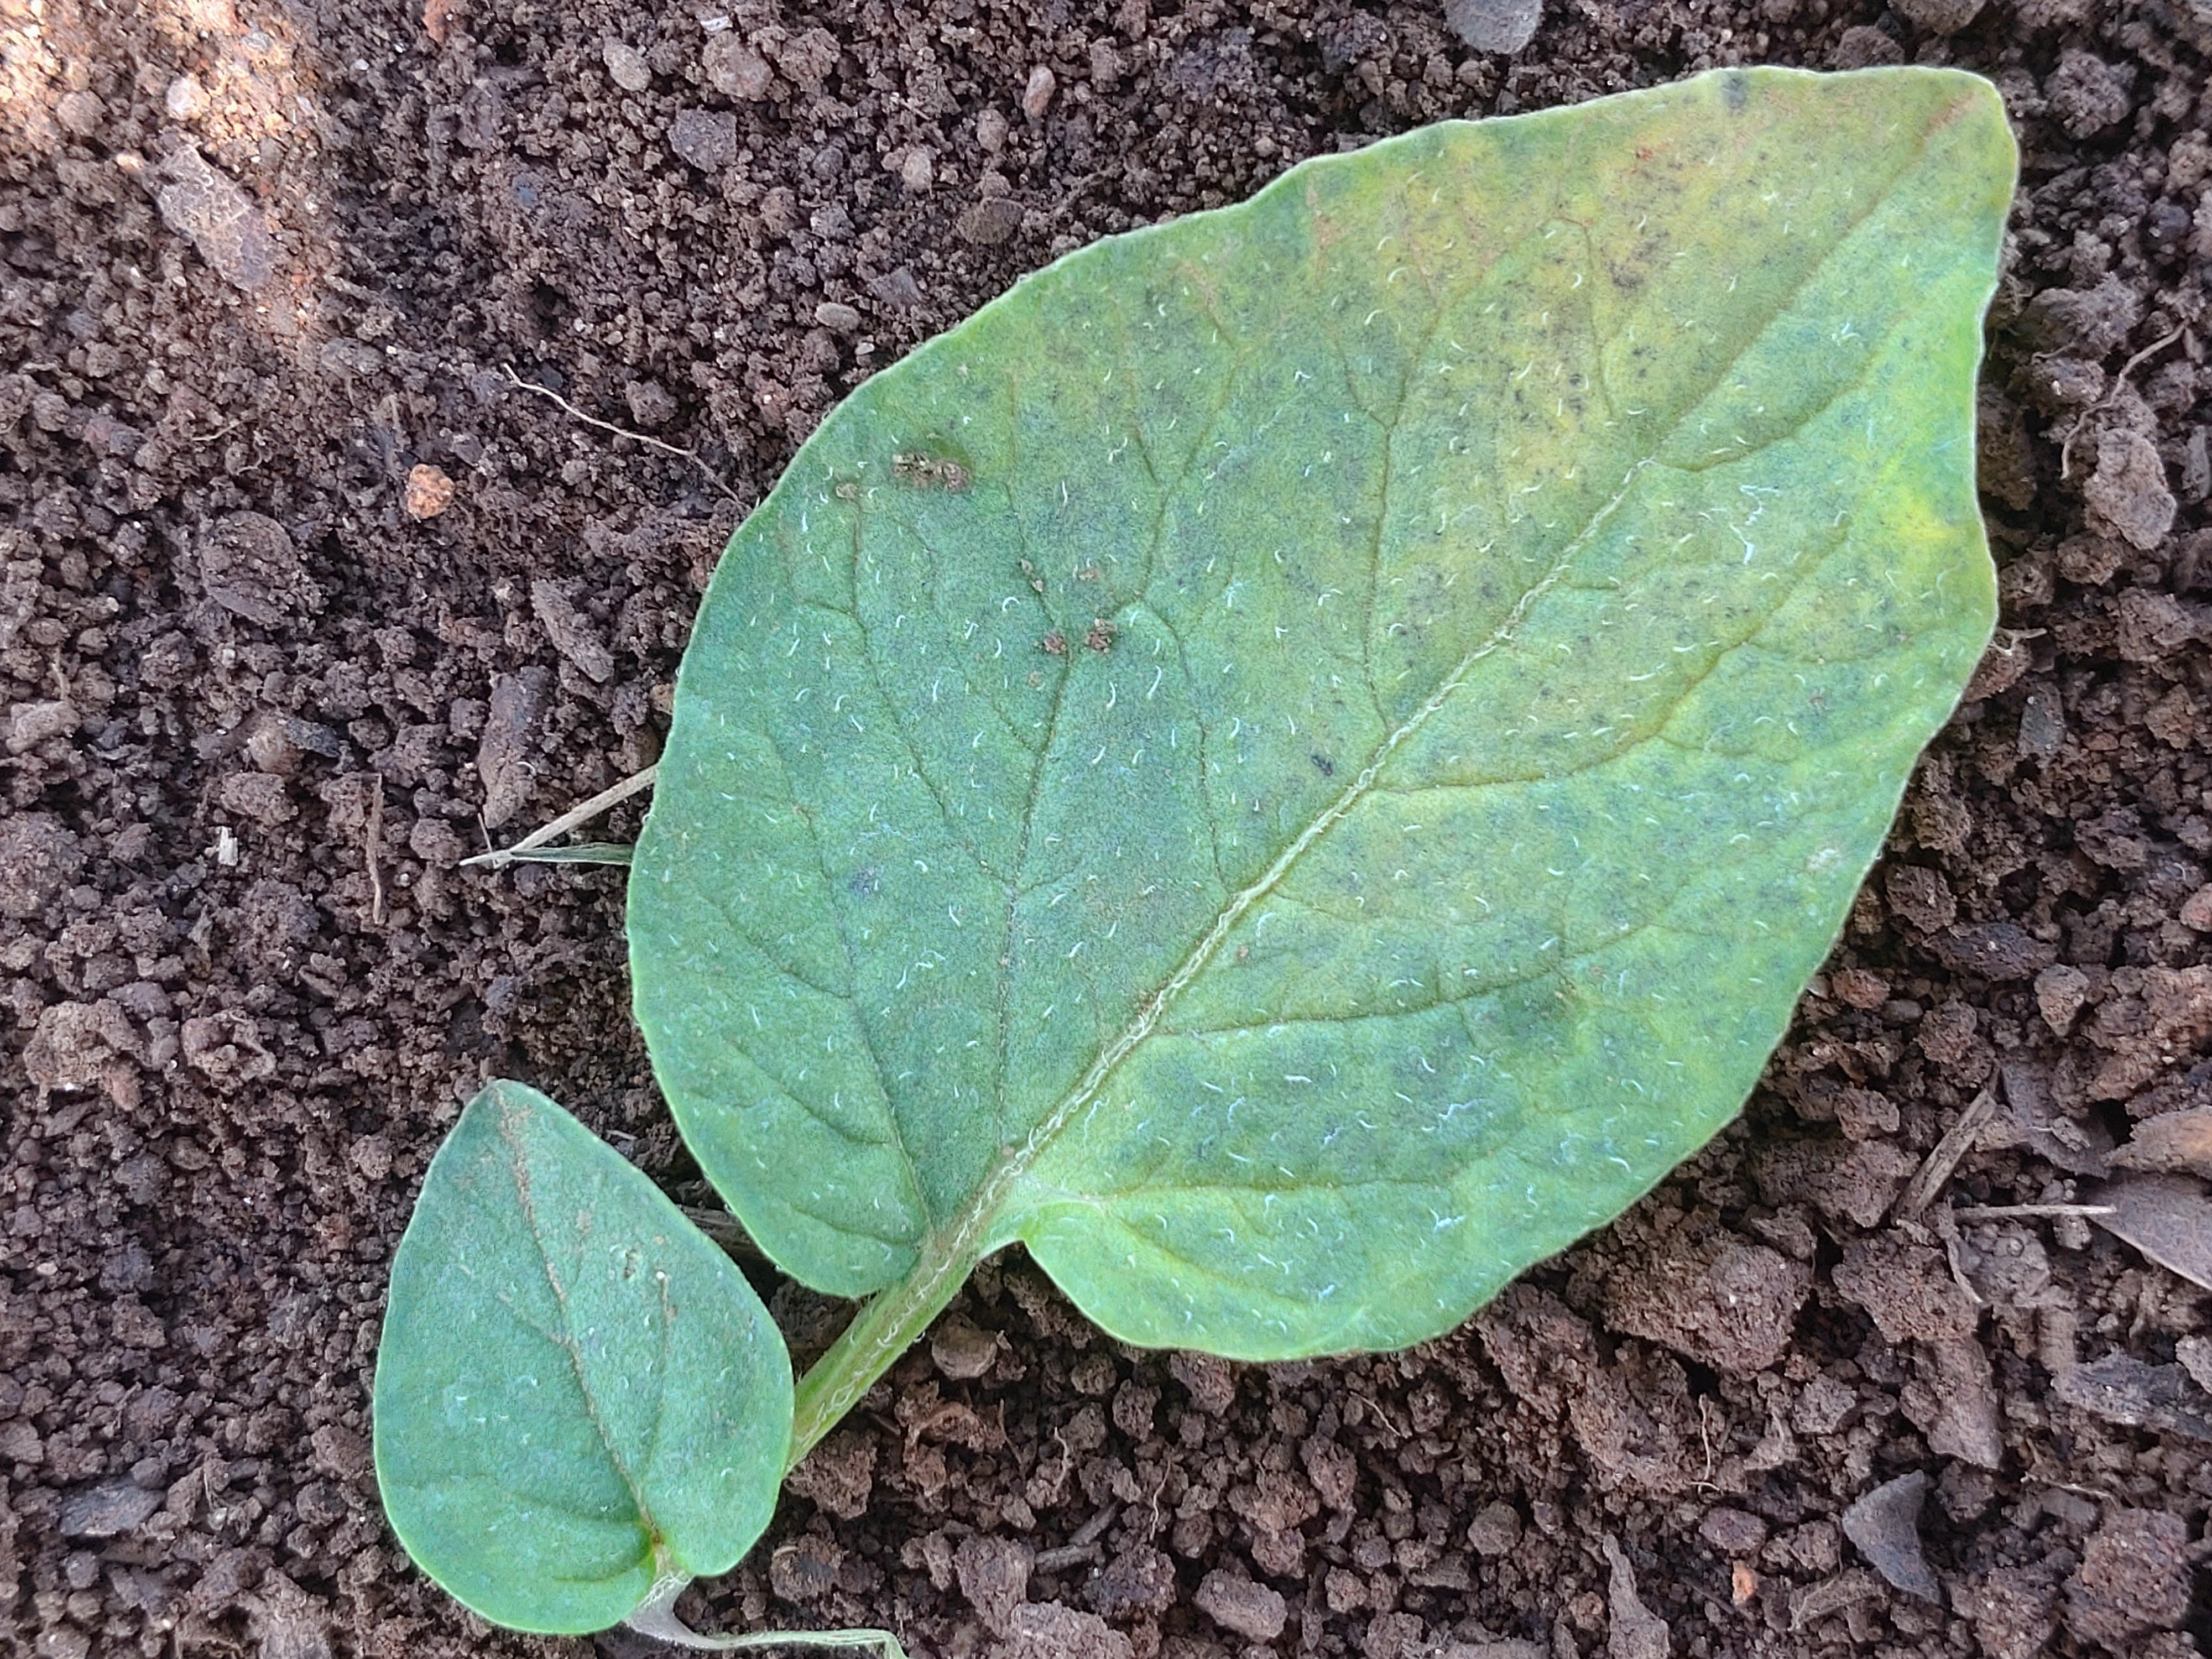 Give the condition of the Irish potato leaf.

late blight
